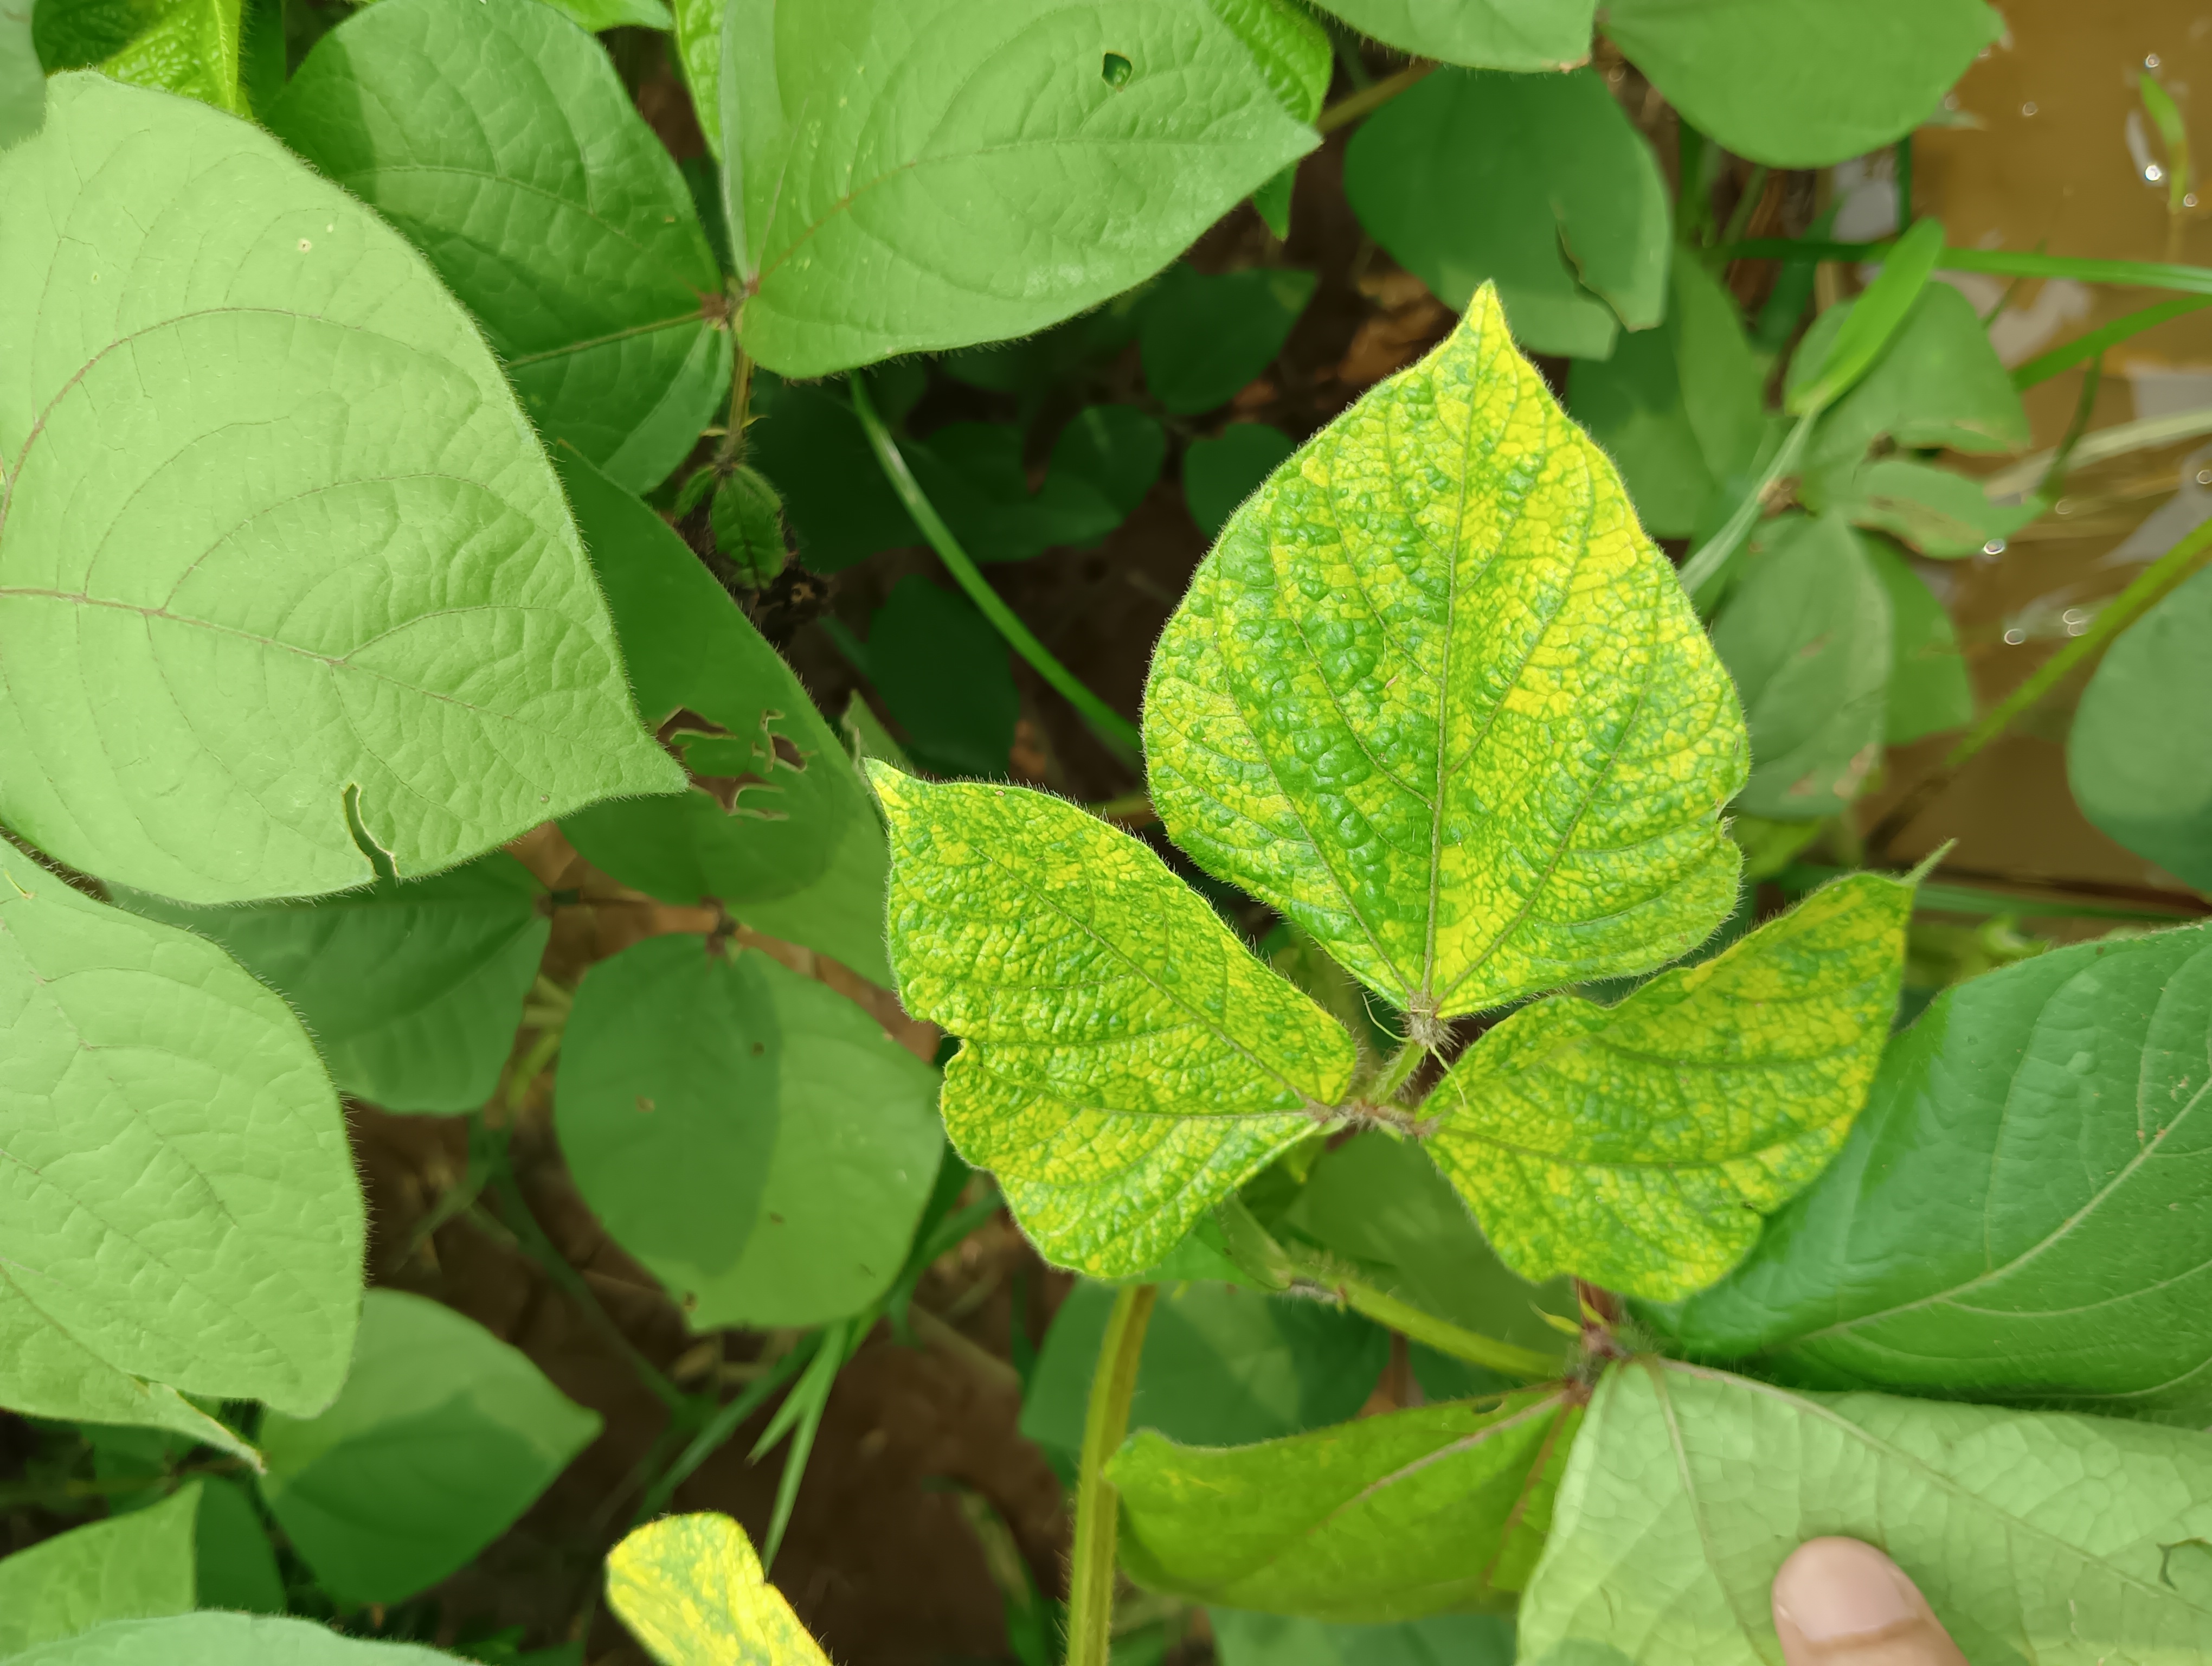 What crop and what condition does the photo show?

mungbean, yellow mosaic
